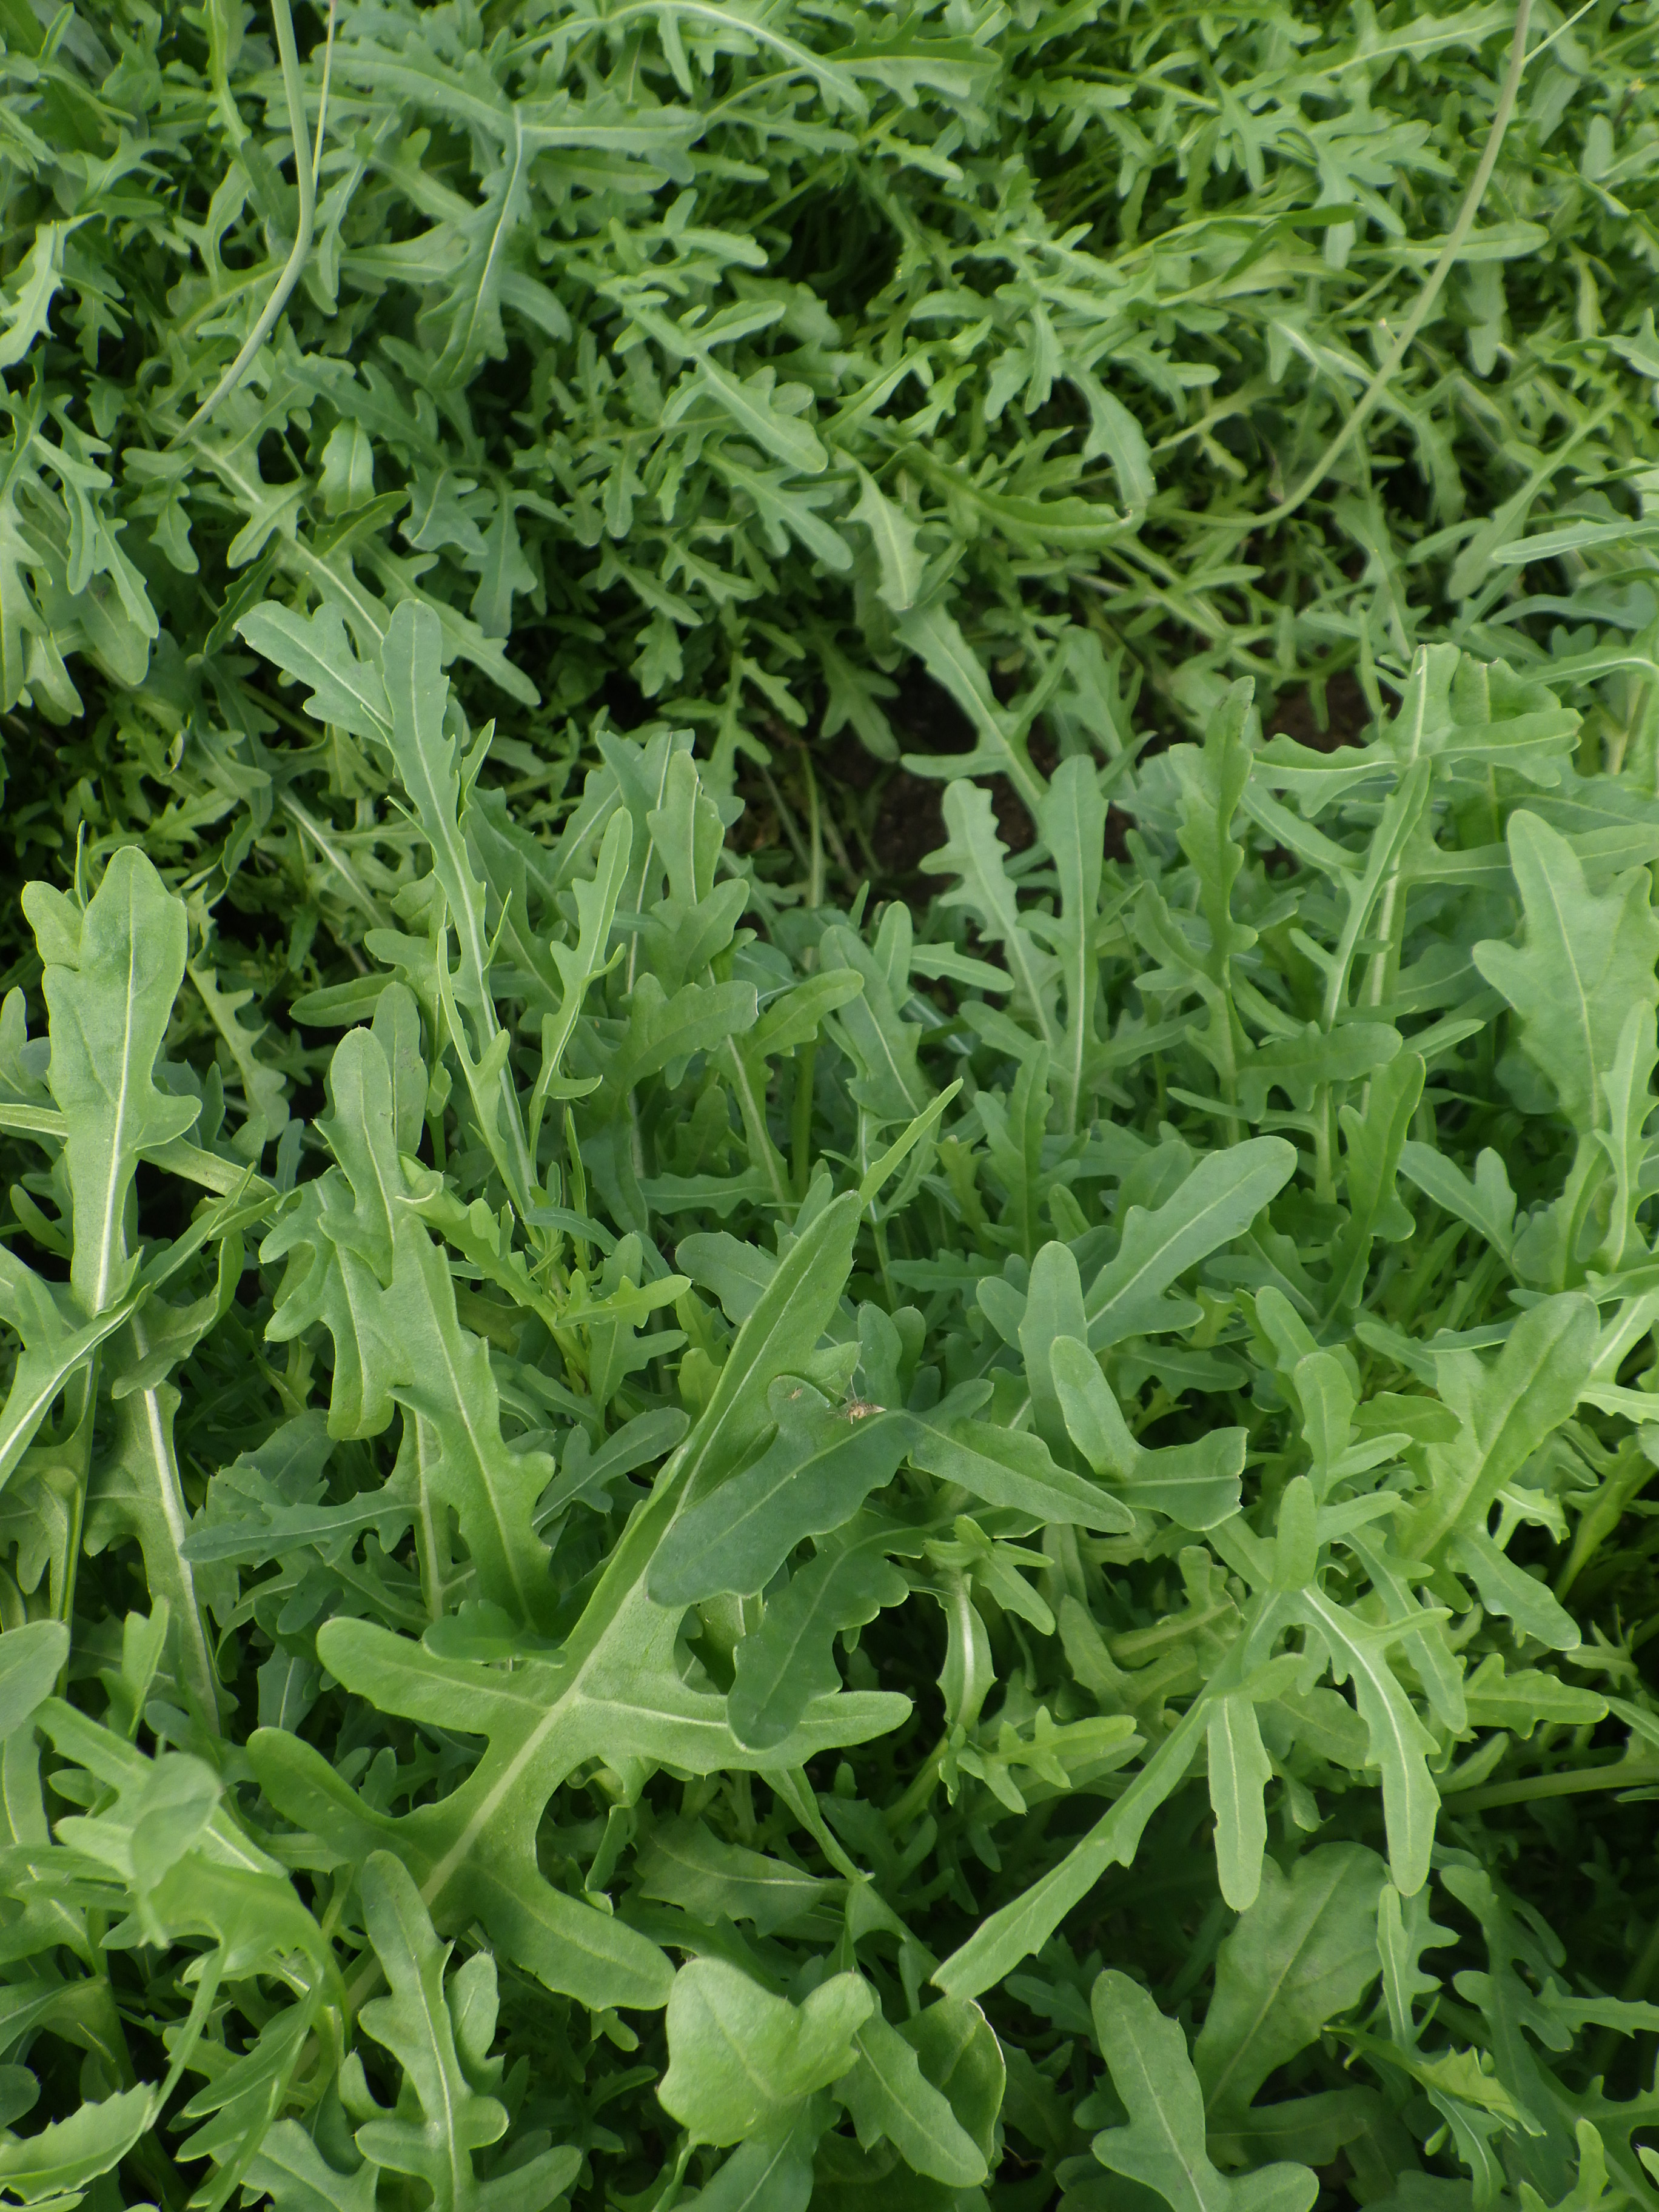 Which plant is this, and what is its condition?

rocket, mechanical damage
